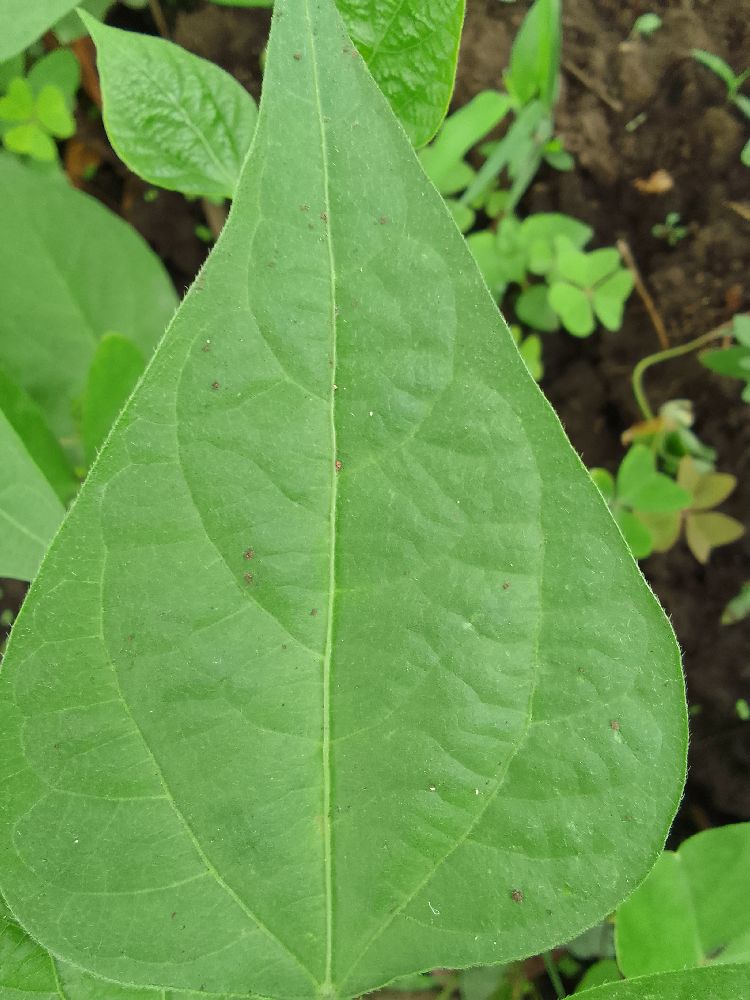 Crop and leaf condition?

common bean, healthy
